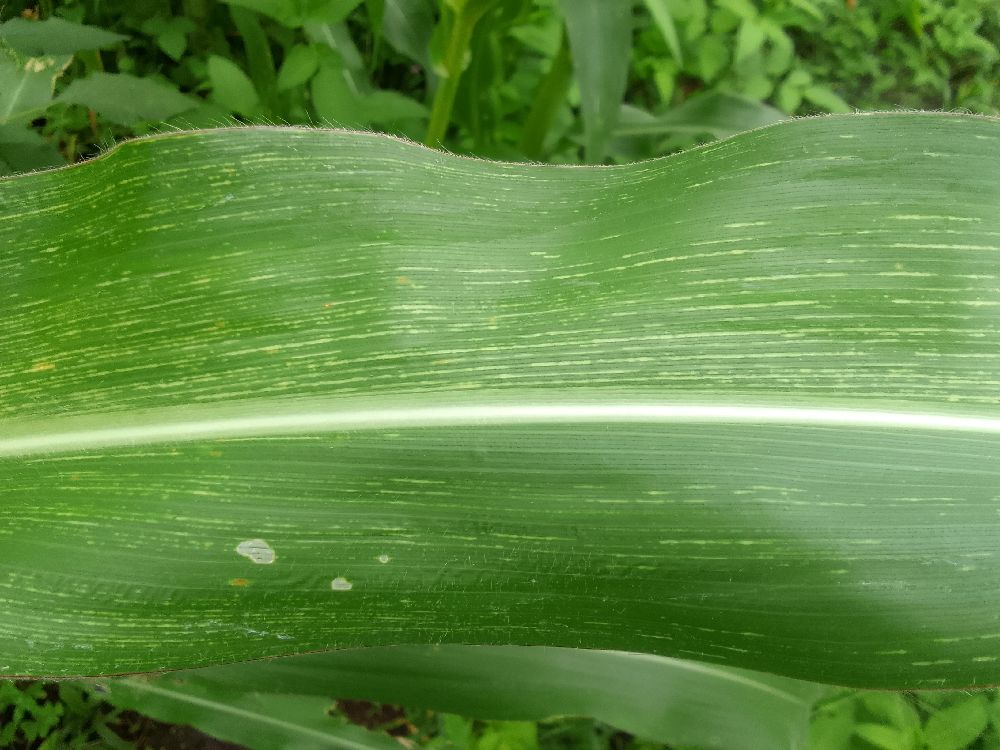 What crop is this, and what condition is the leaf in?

maize, maize streak virus
